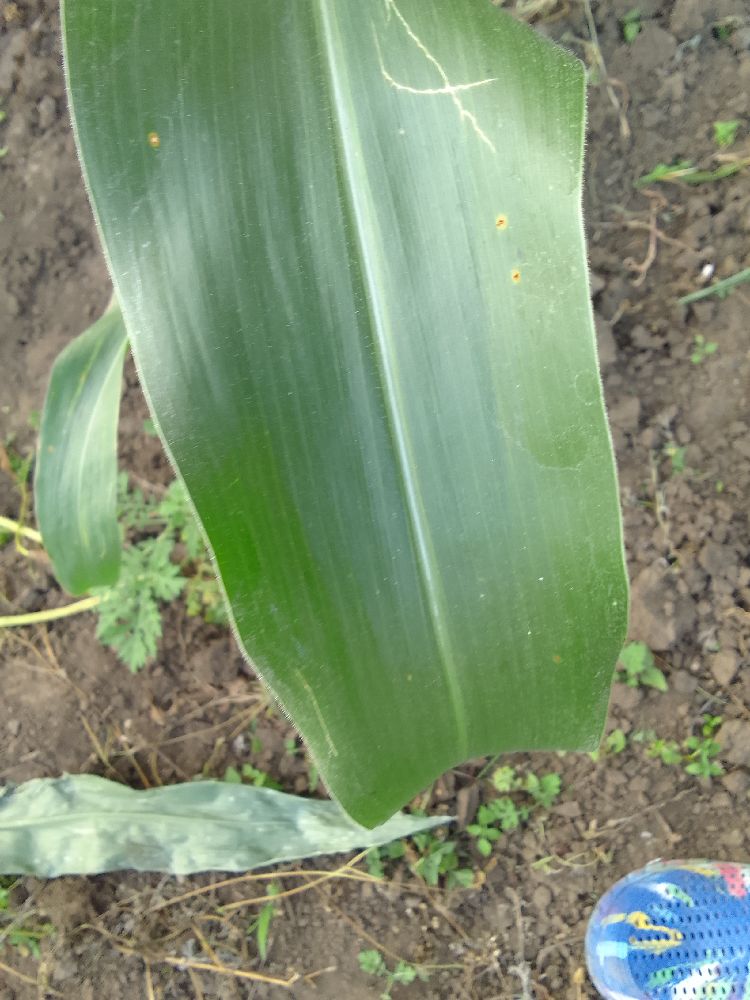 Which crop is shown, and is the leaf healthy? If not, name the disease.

maize, healthy
